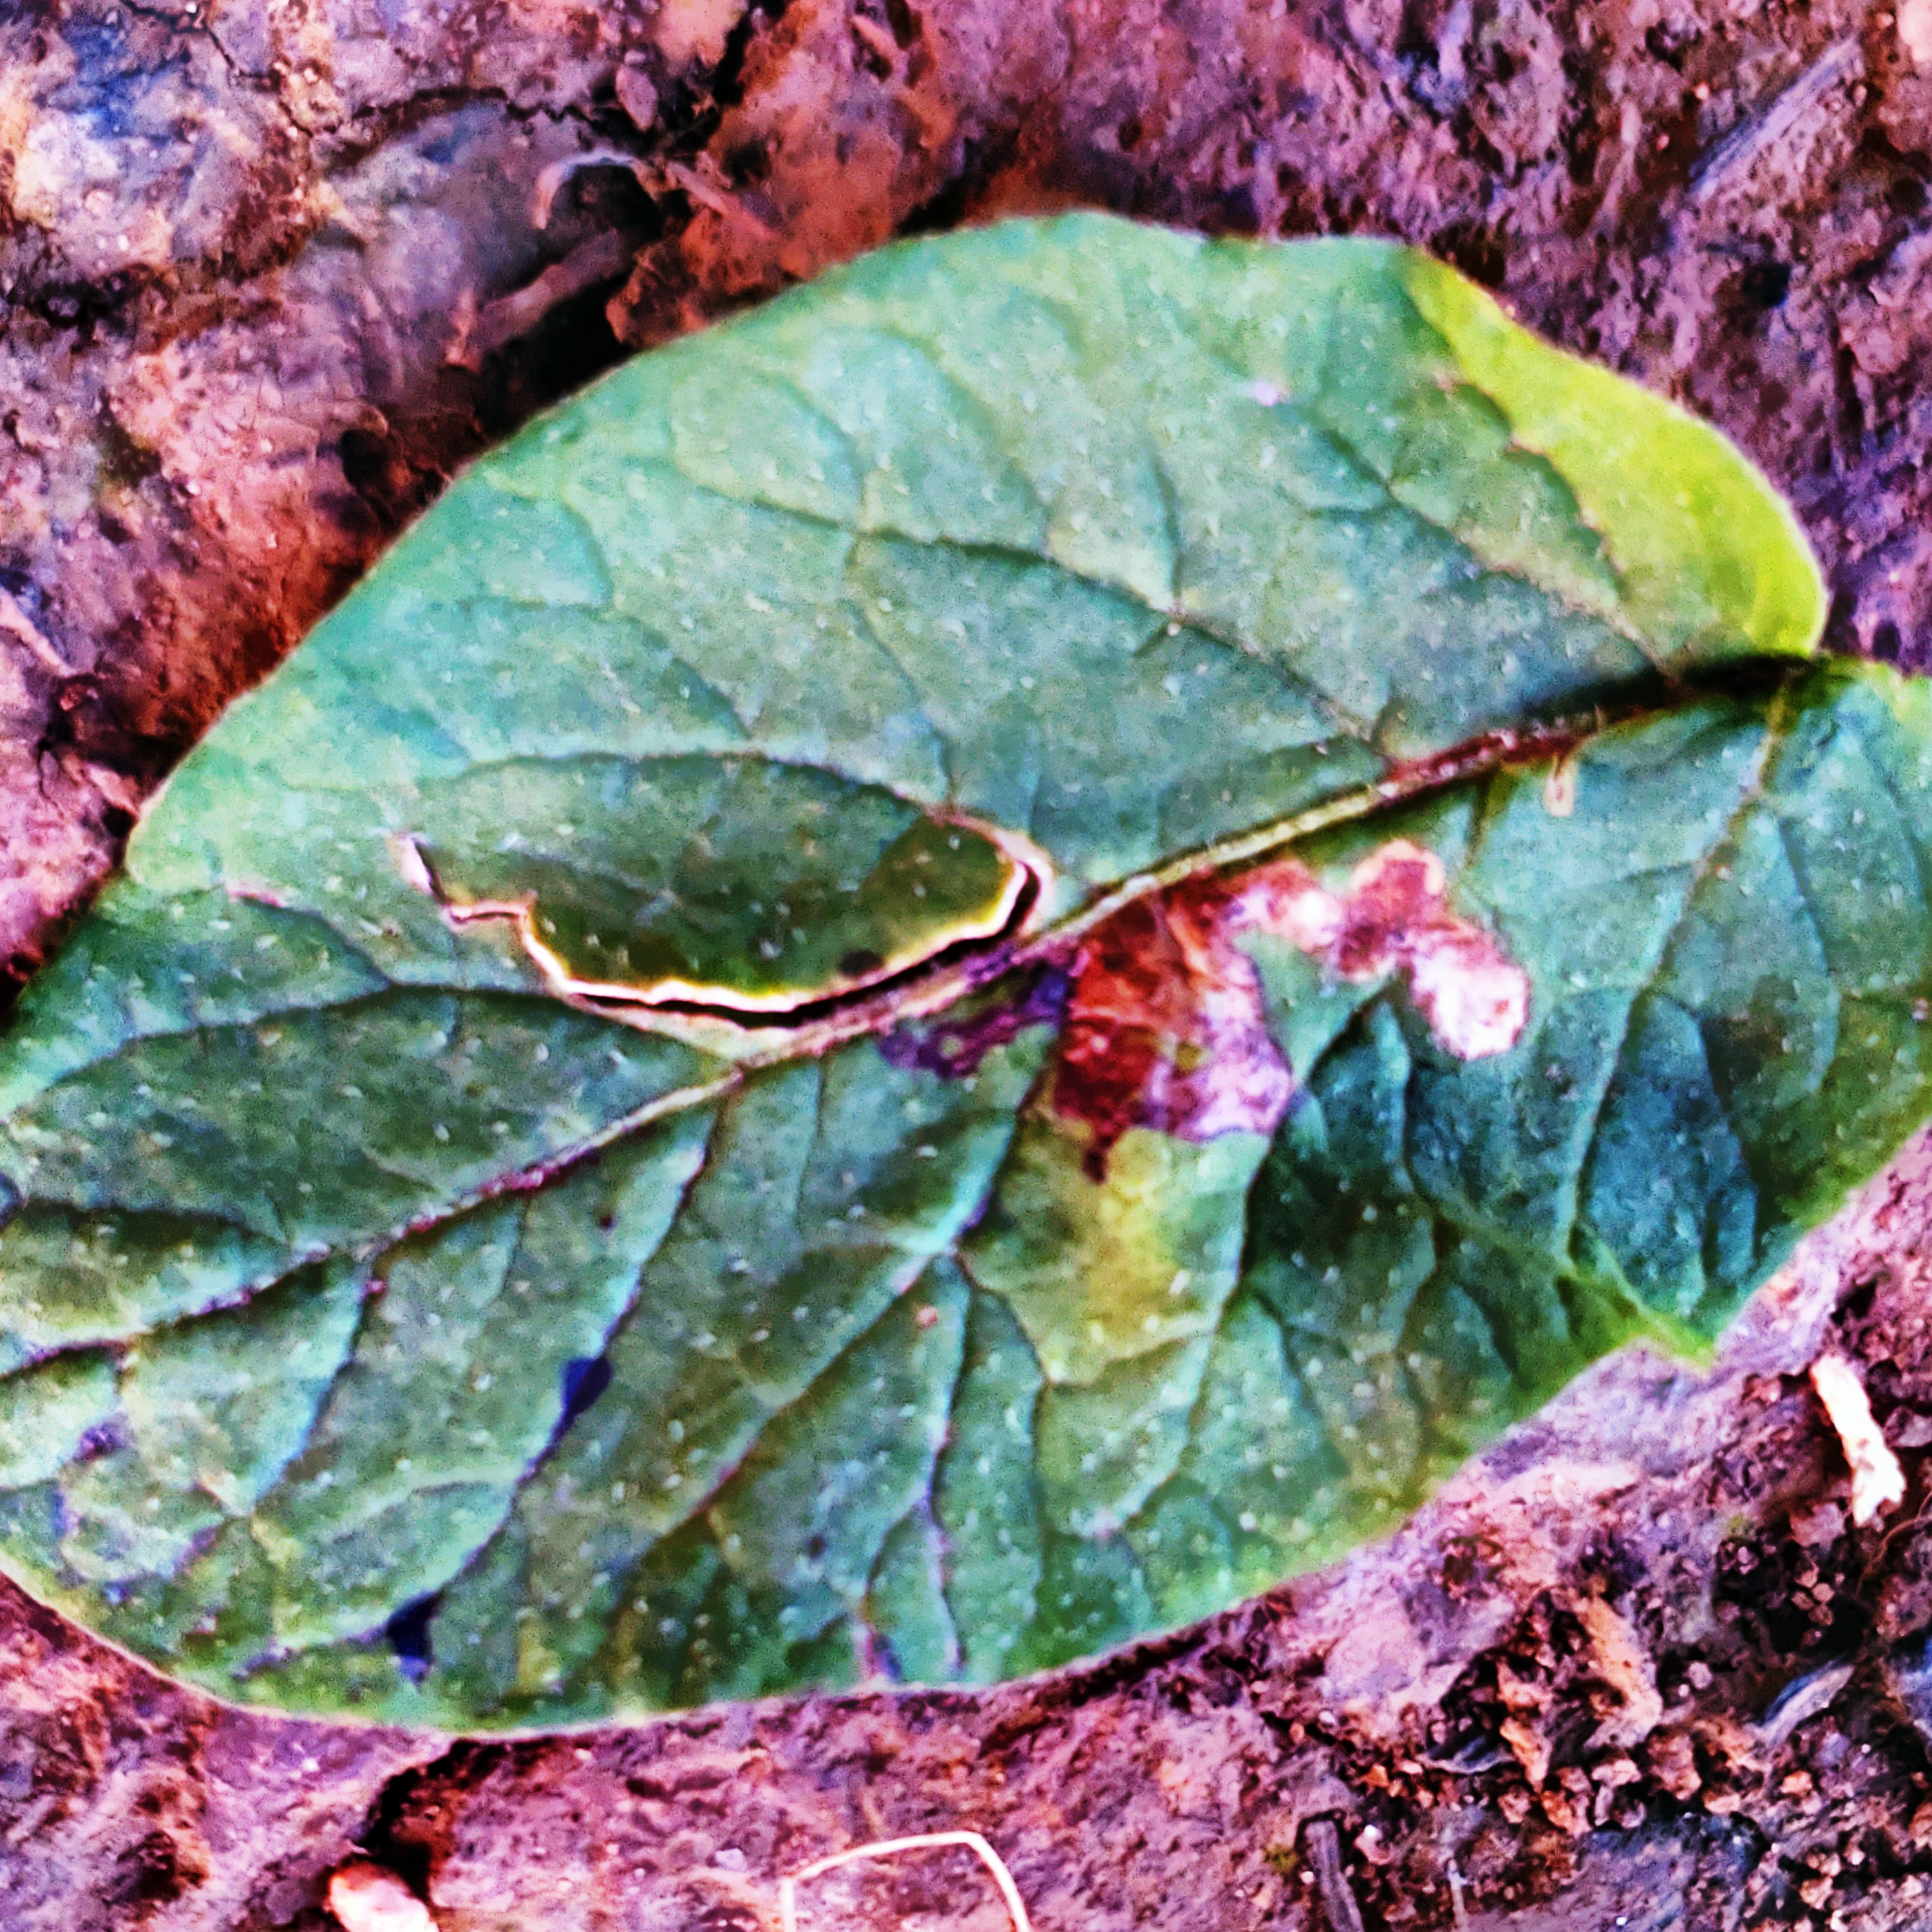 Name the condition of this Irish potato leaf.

late blight
